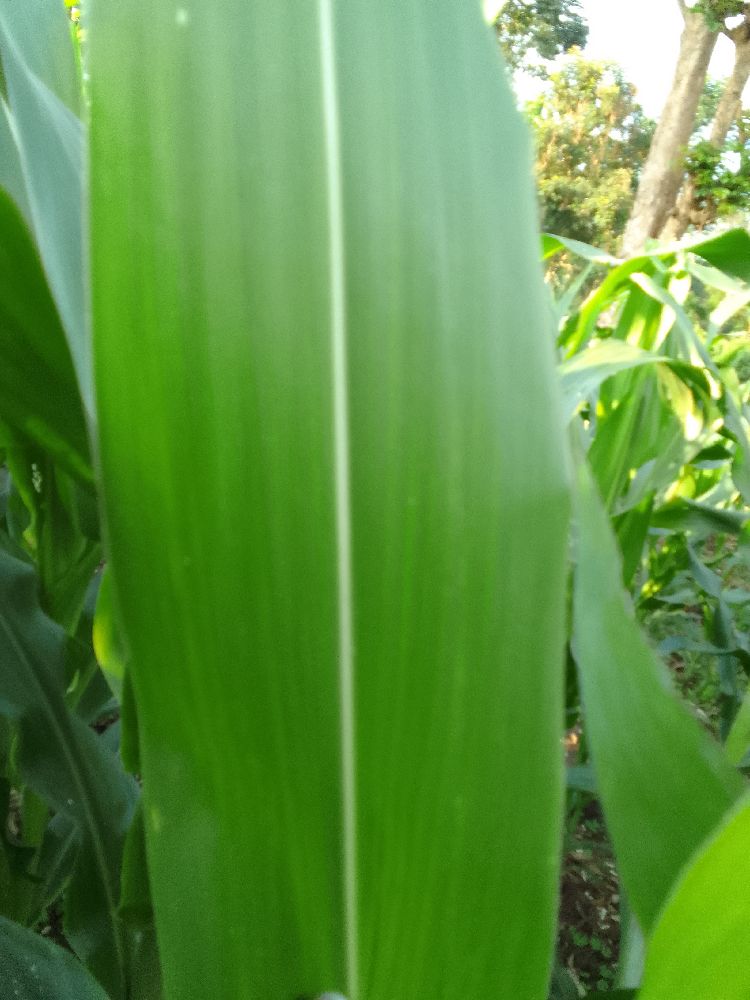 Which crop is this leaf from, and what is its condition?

maize, healthy
